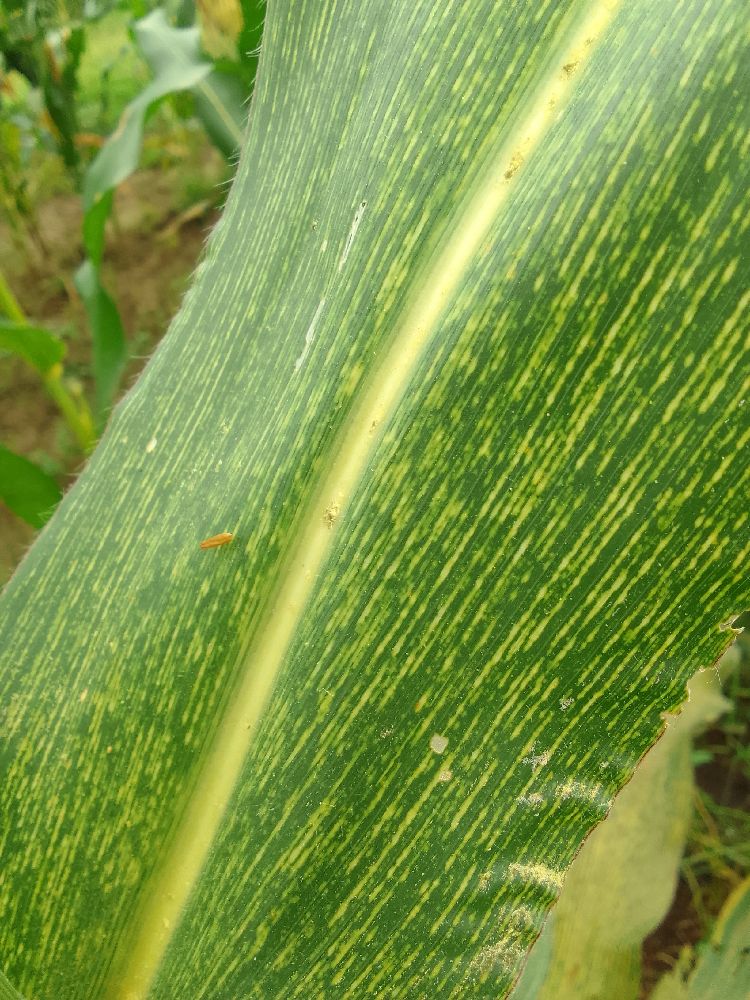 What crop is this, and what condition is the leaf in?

maize, maize streak virus
